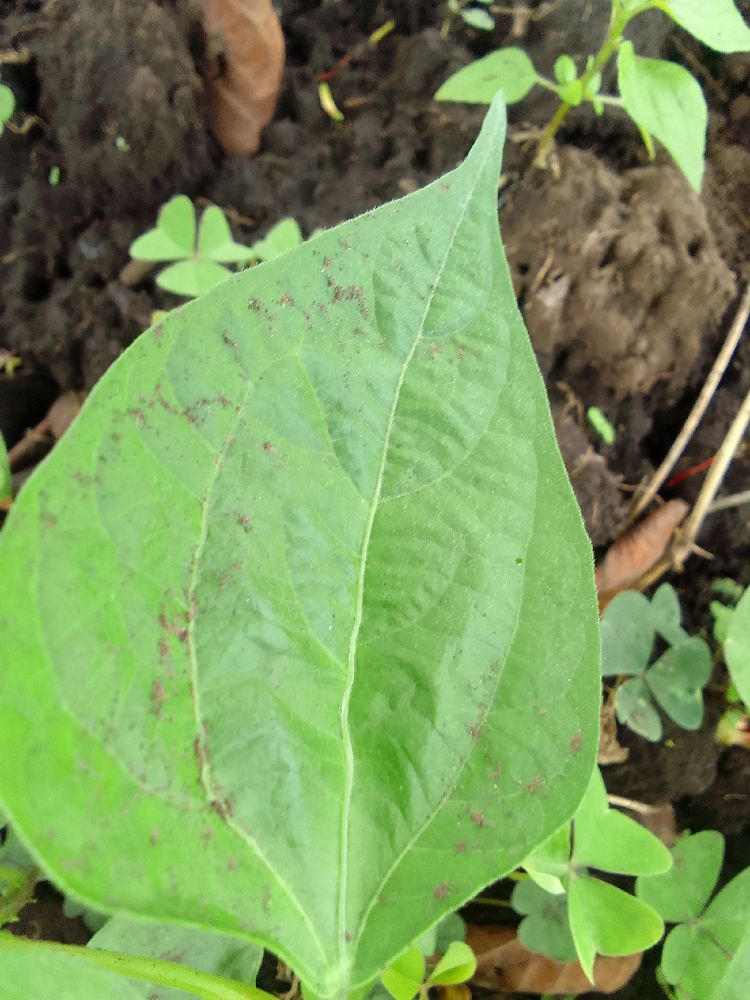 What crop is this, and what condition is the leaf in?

common bean, healthy
